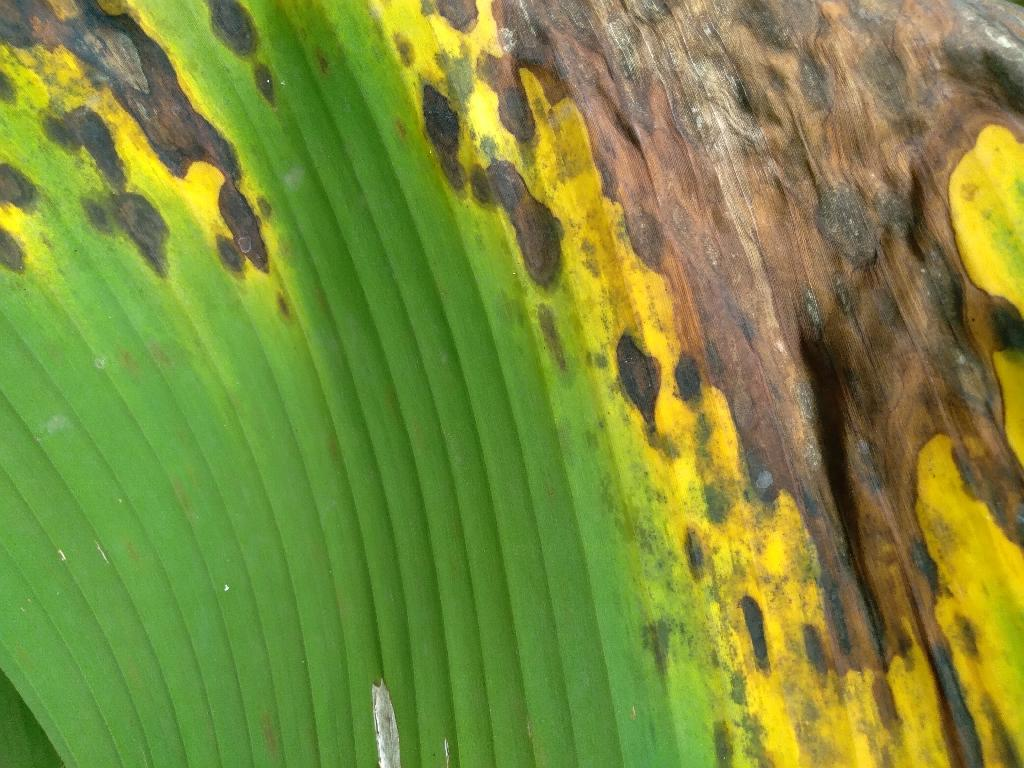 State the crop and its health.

banana, black sigatoka
